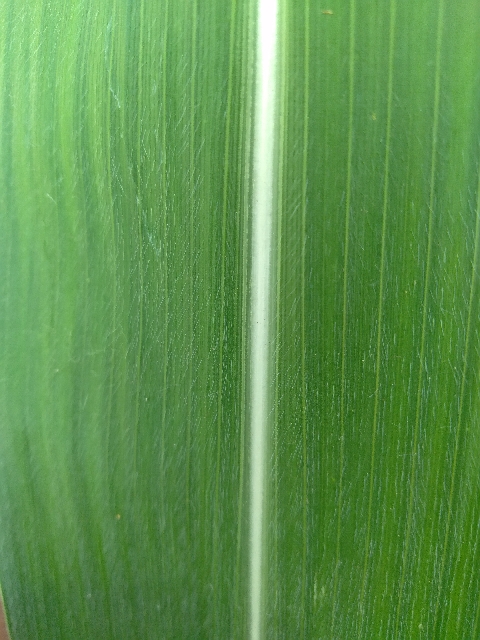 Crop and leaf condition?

maize, healthy
